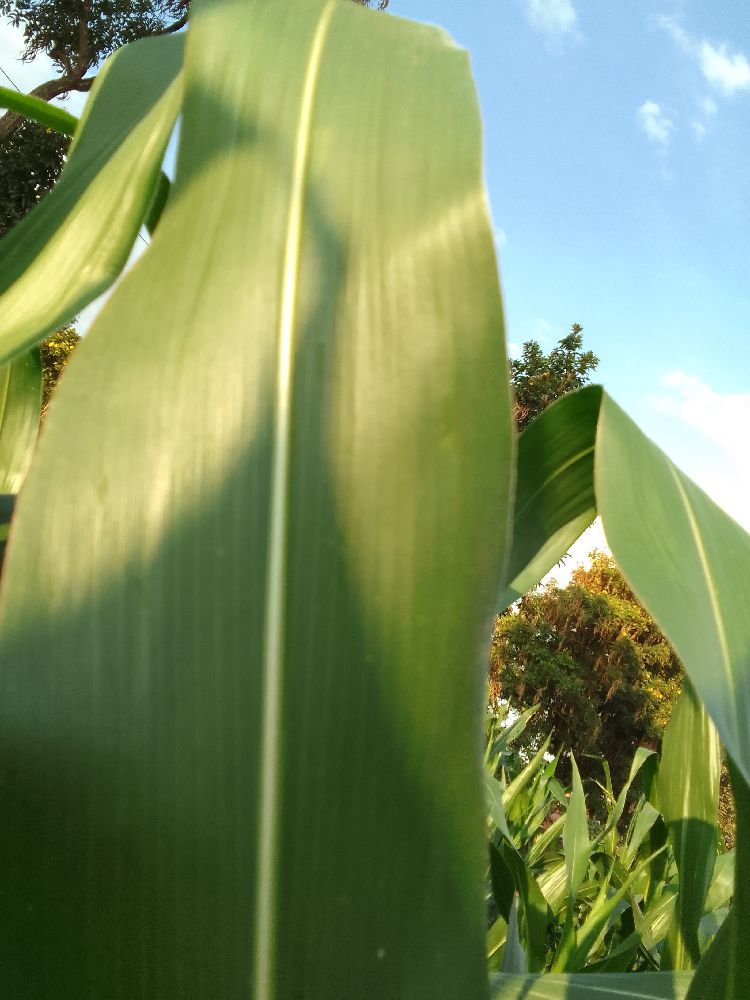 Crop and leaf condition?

maize, healthy
